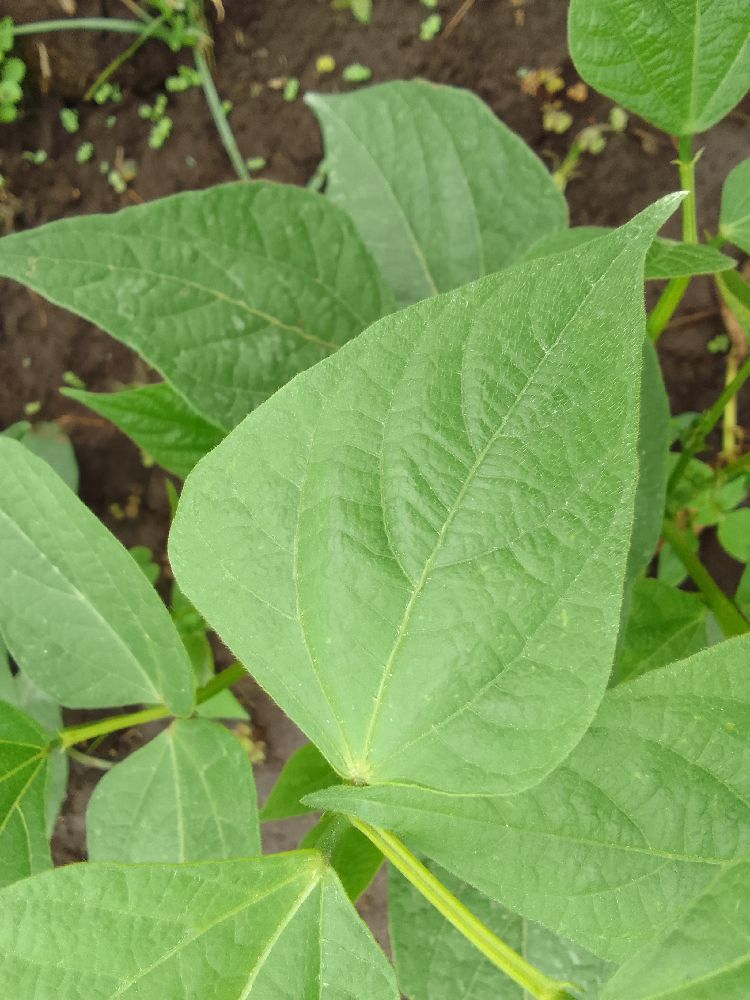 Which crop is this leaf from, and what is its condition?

common bean, healthy
